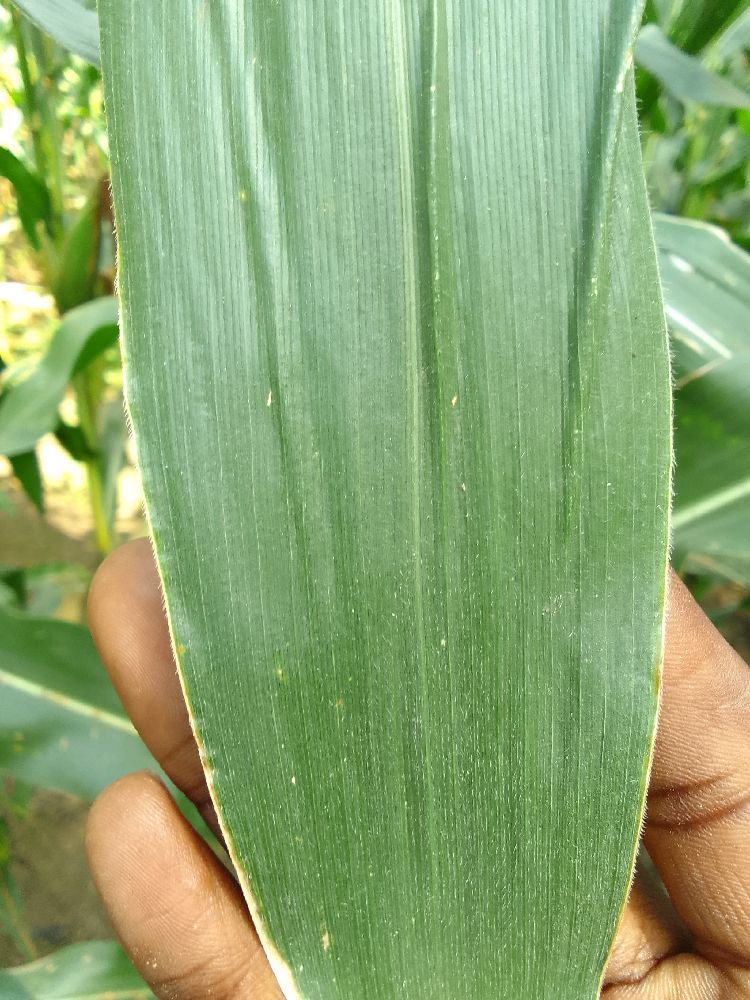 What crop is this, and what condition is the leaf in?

maize, healthy
